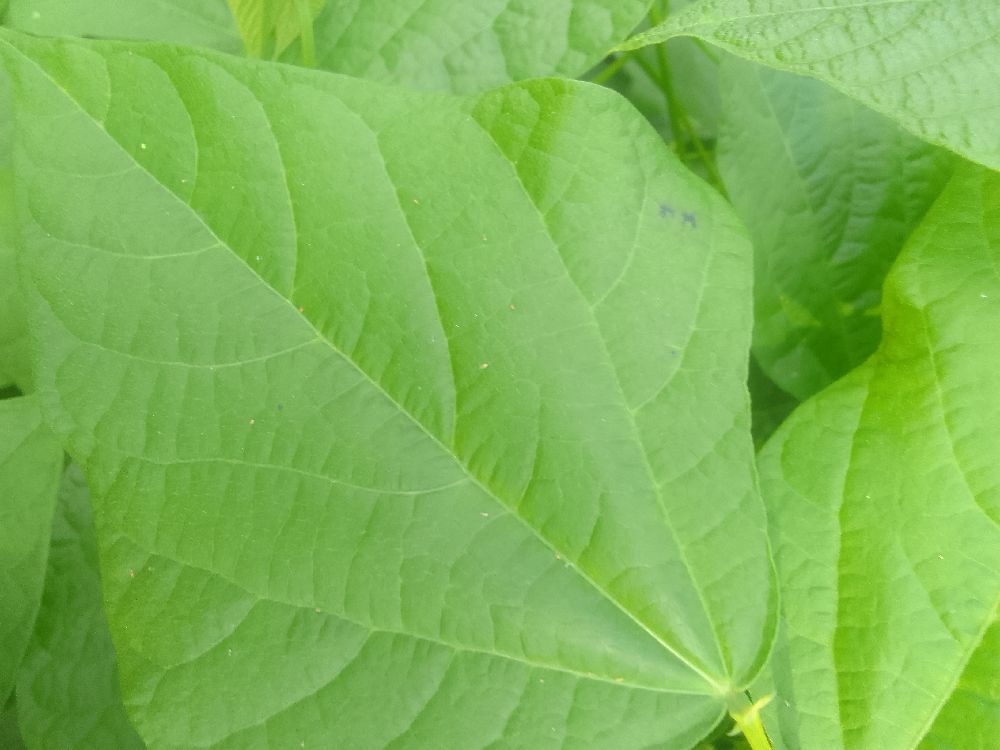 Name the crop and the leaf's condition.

common bean, healthy
